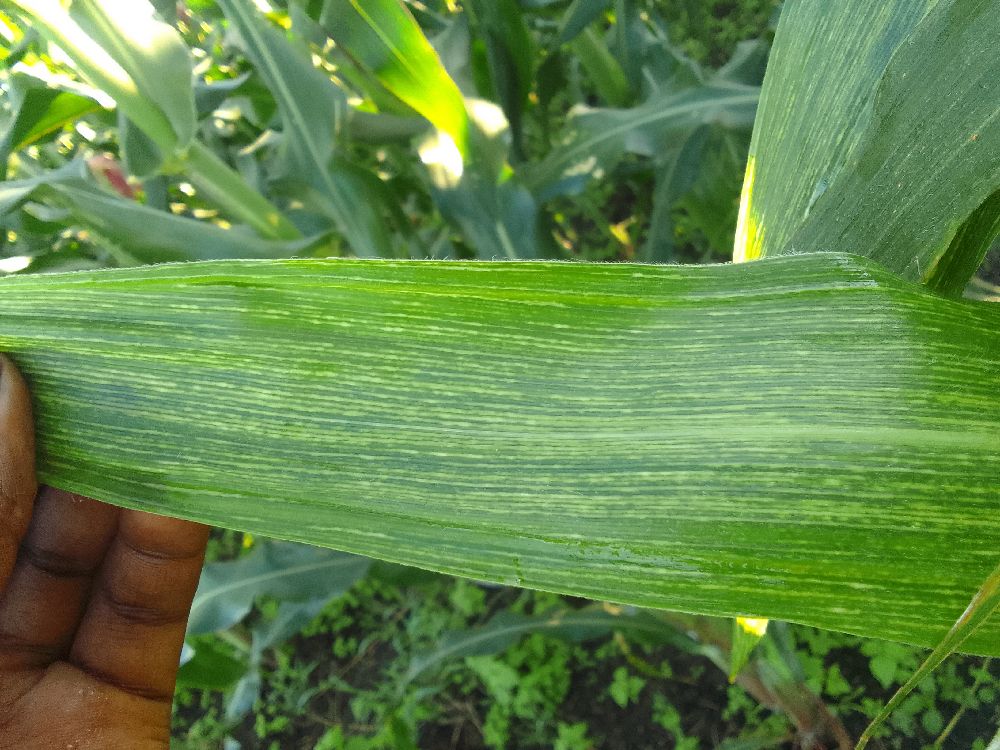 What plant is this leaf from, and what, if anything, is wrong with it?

maize, maize streak virus
